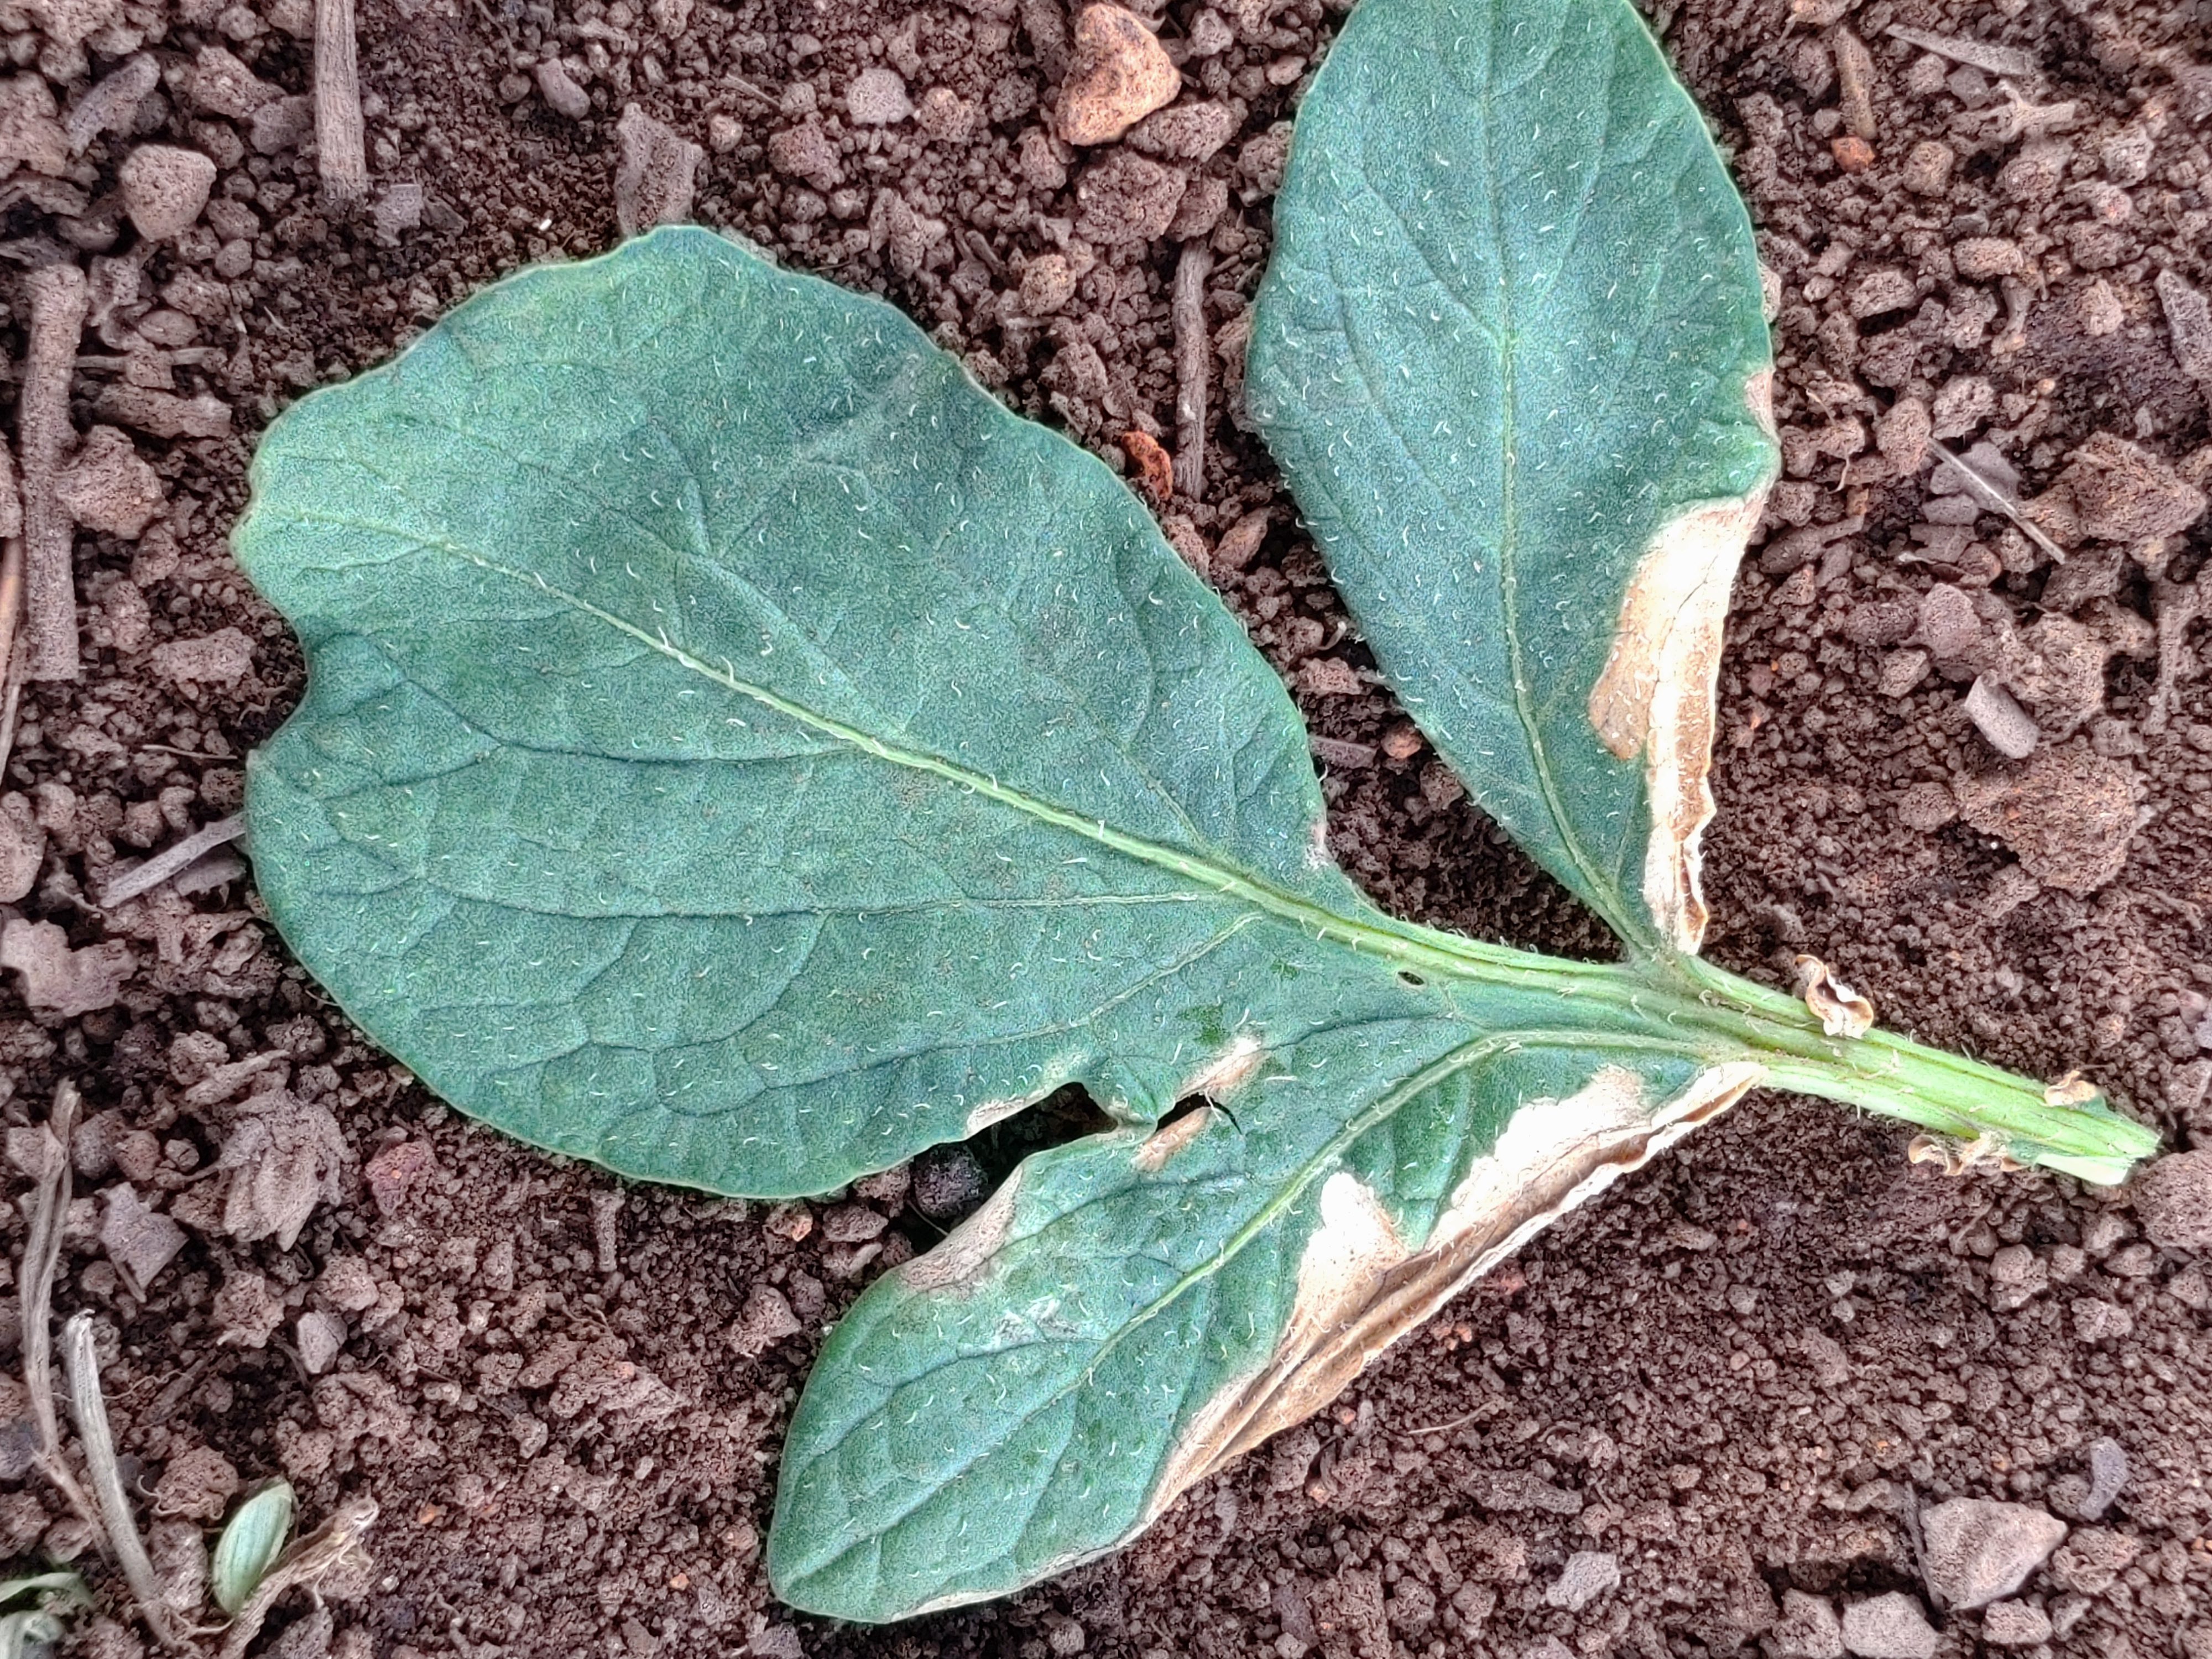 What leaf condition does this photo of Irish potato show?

early blight
